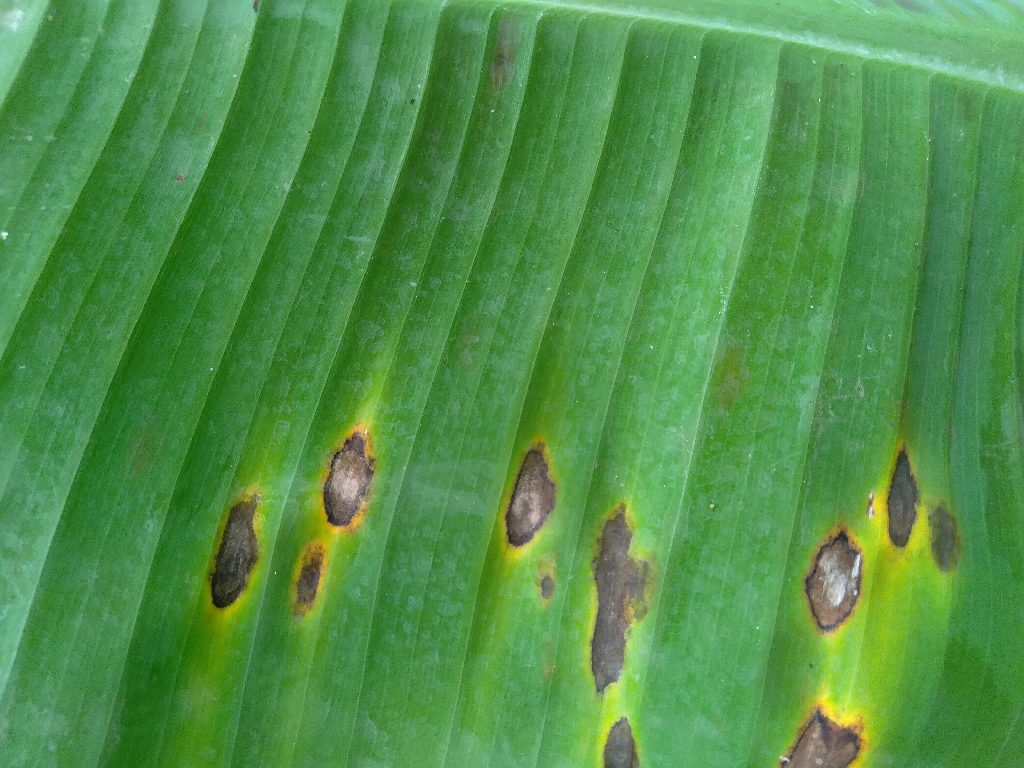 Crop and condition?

banana, black sigatoka
